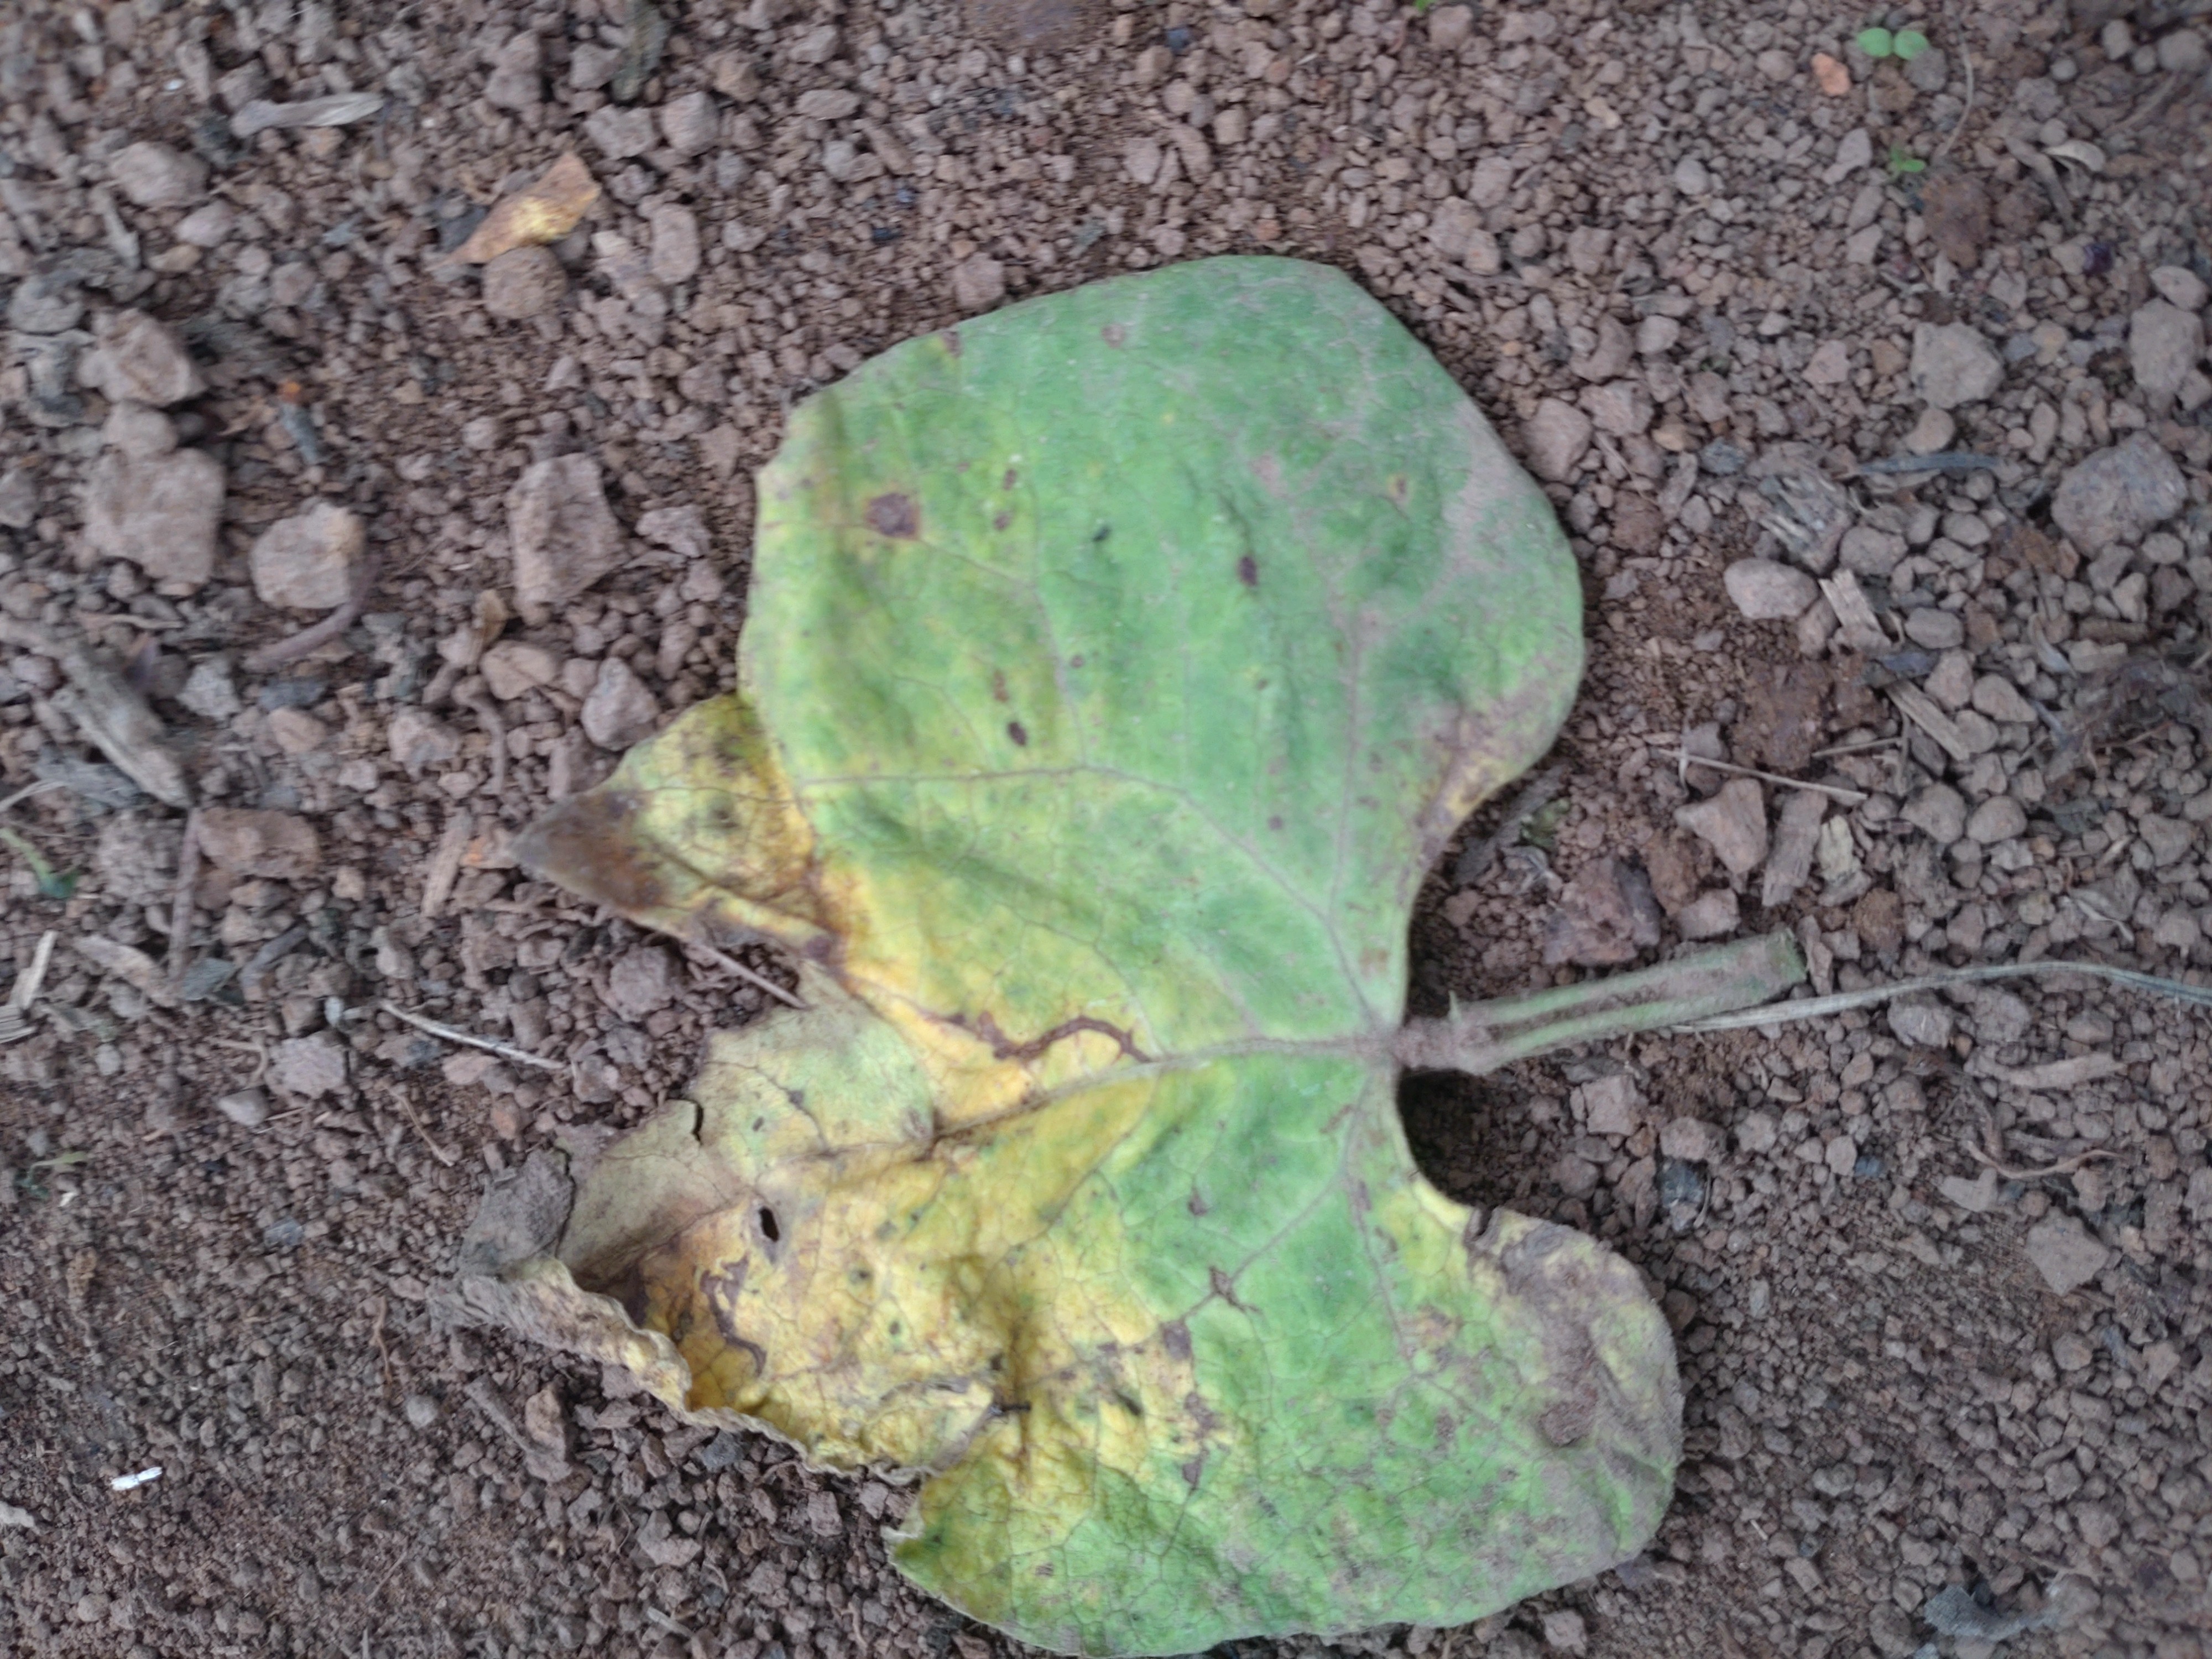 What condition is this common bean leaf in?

anthracnose
